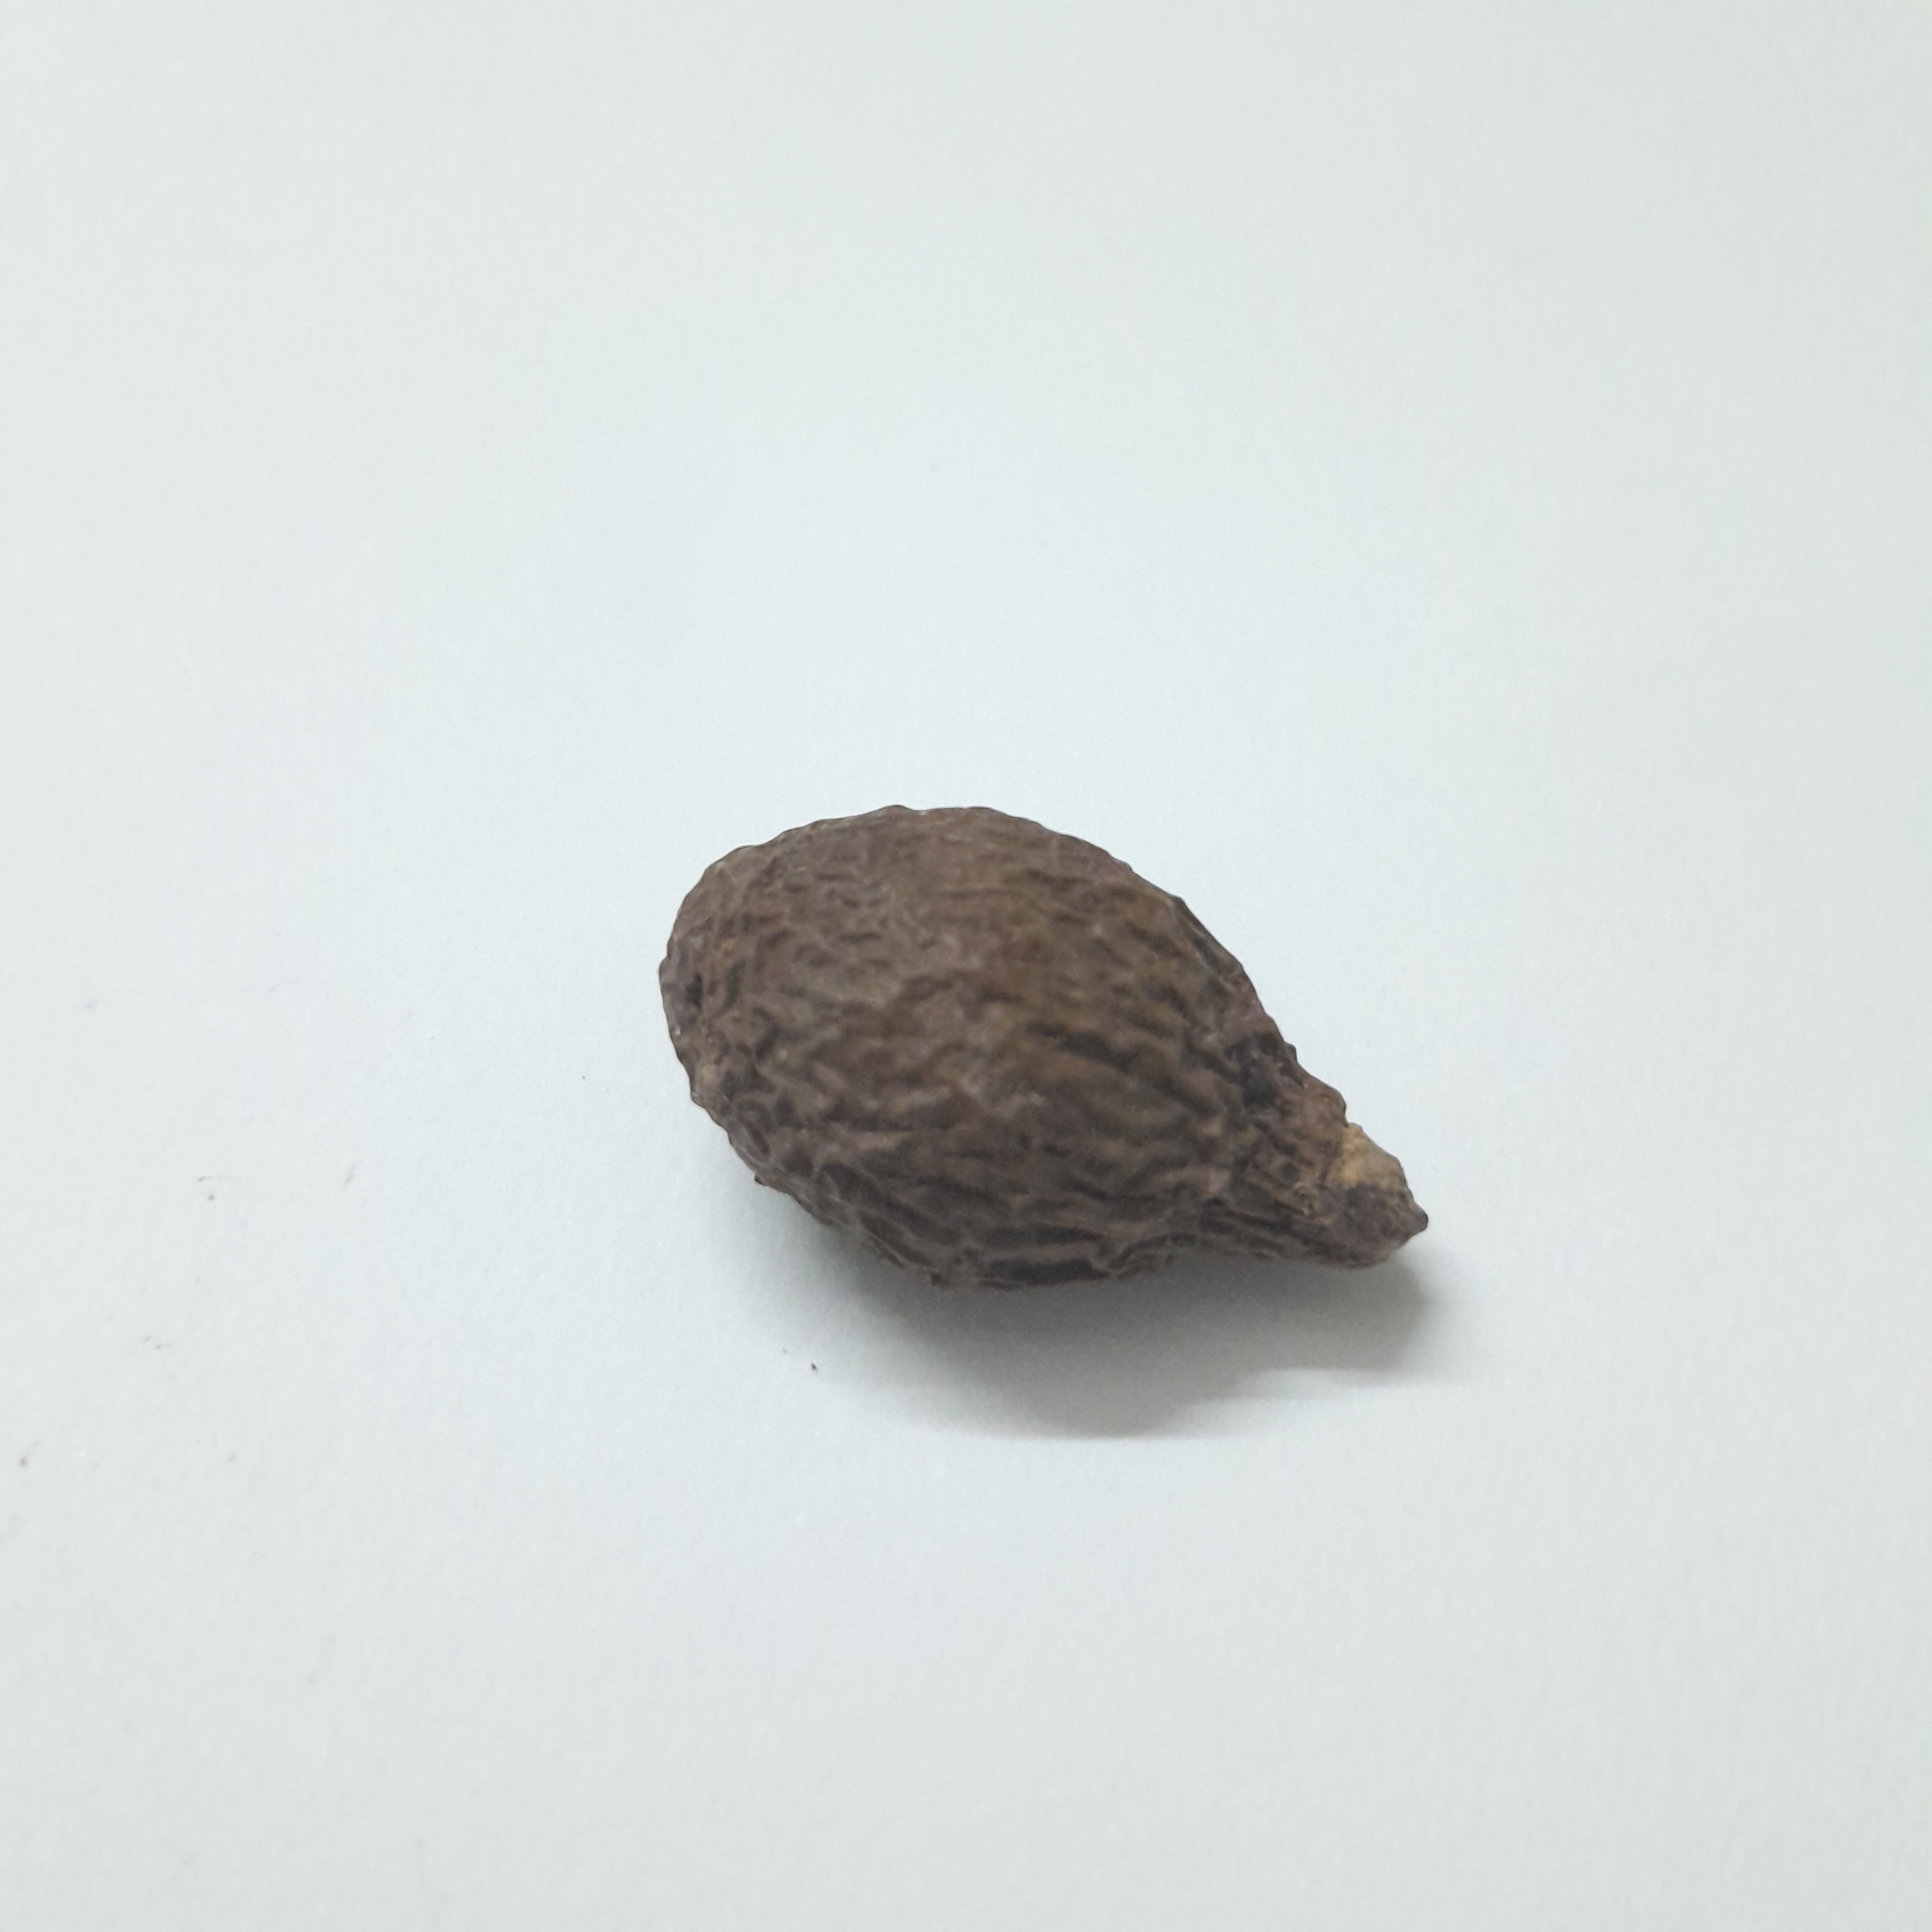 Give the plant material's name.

niranjanphal
